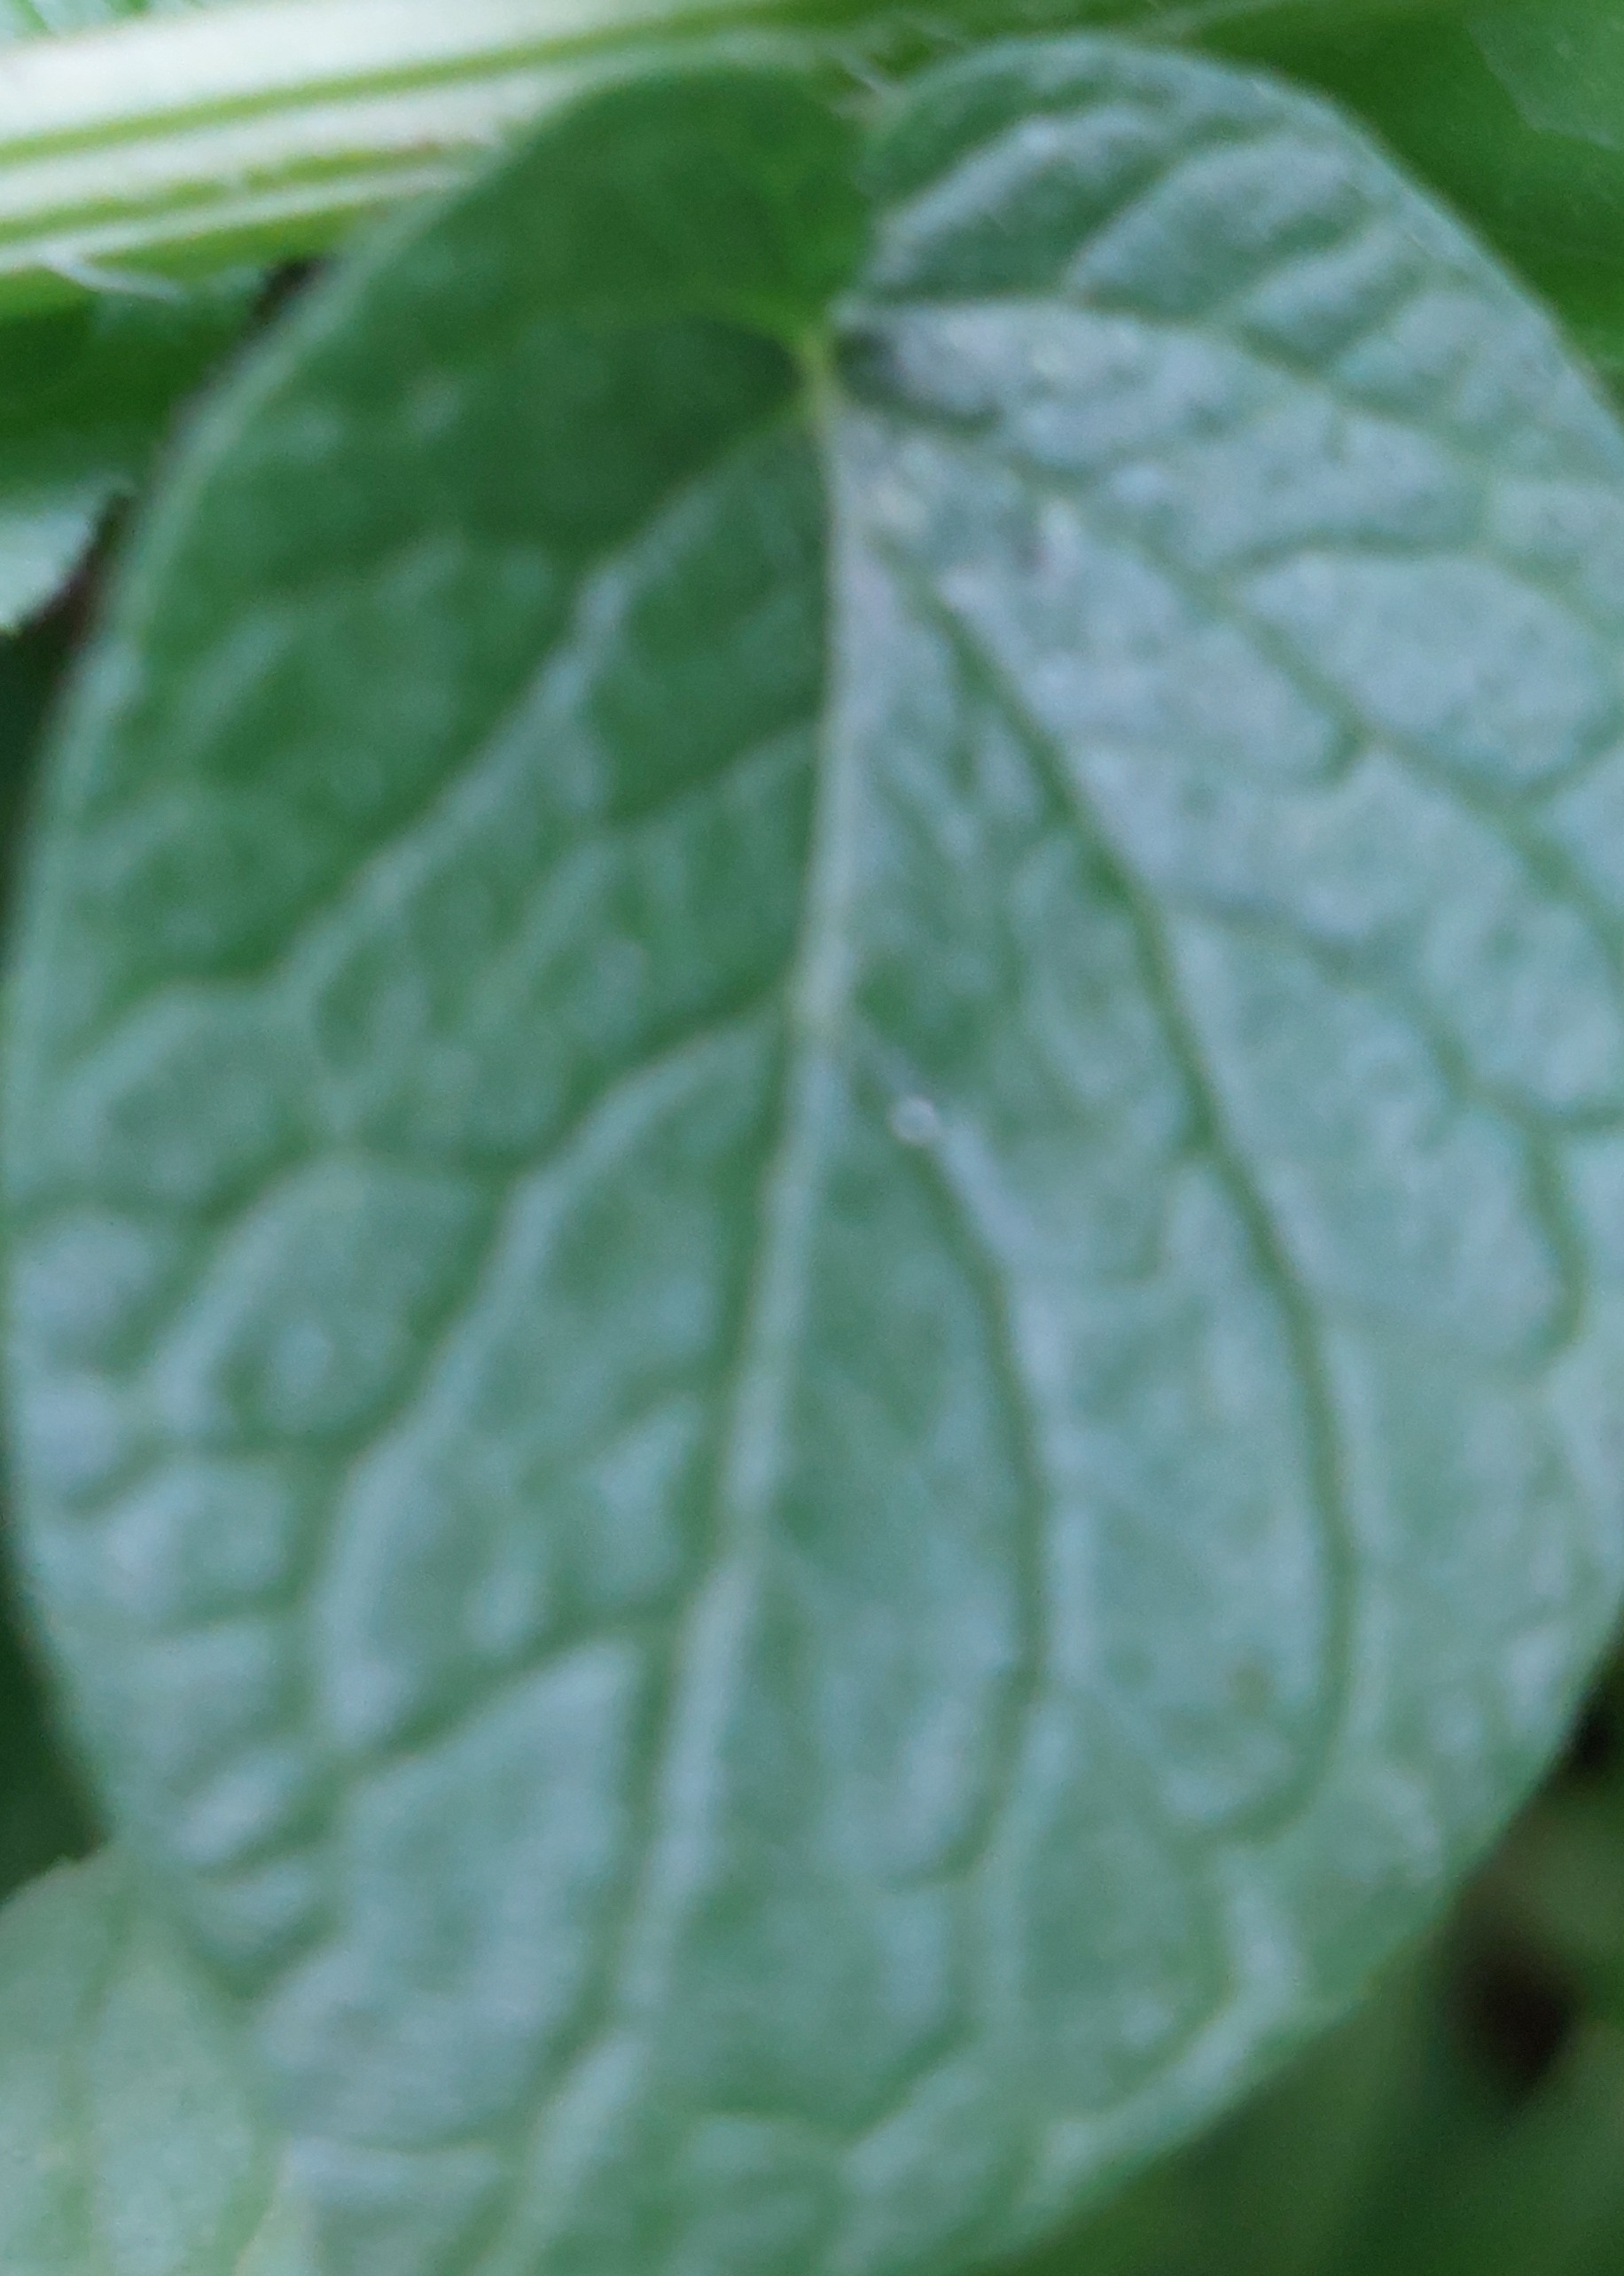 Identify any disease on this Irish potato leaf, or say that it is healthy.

healthy
